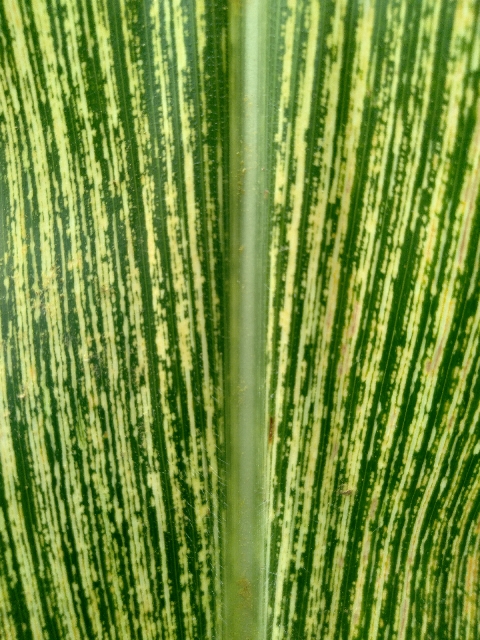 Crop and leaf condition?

maize, maize streak virus
